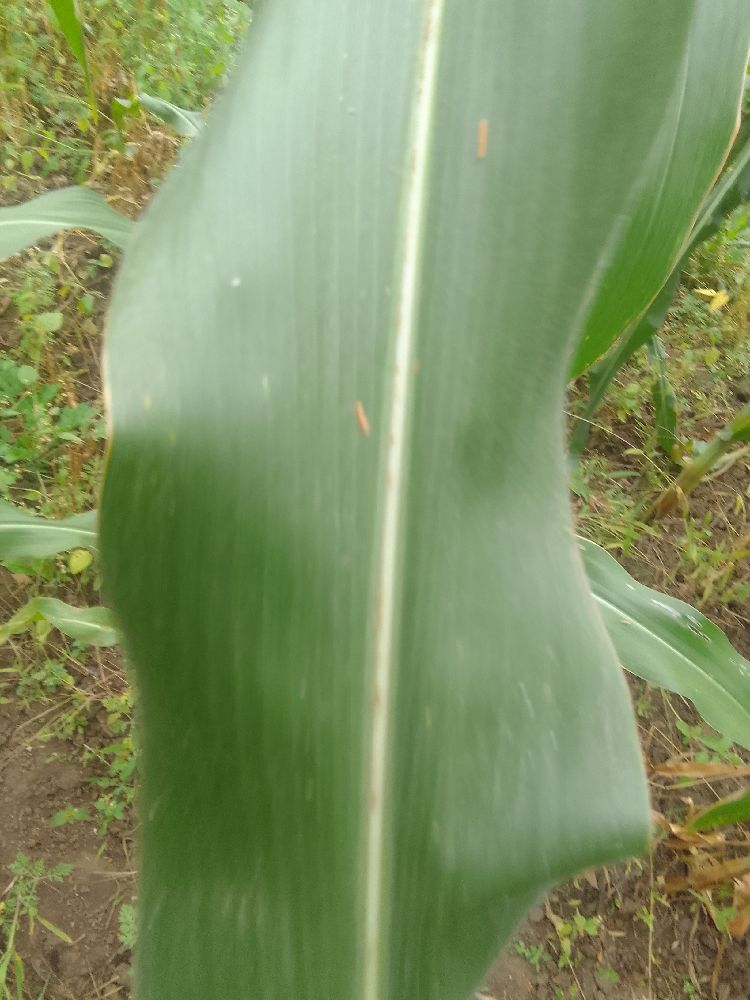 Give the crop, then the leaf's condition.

maize, healthy
